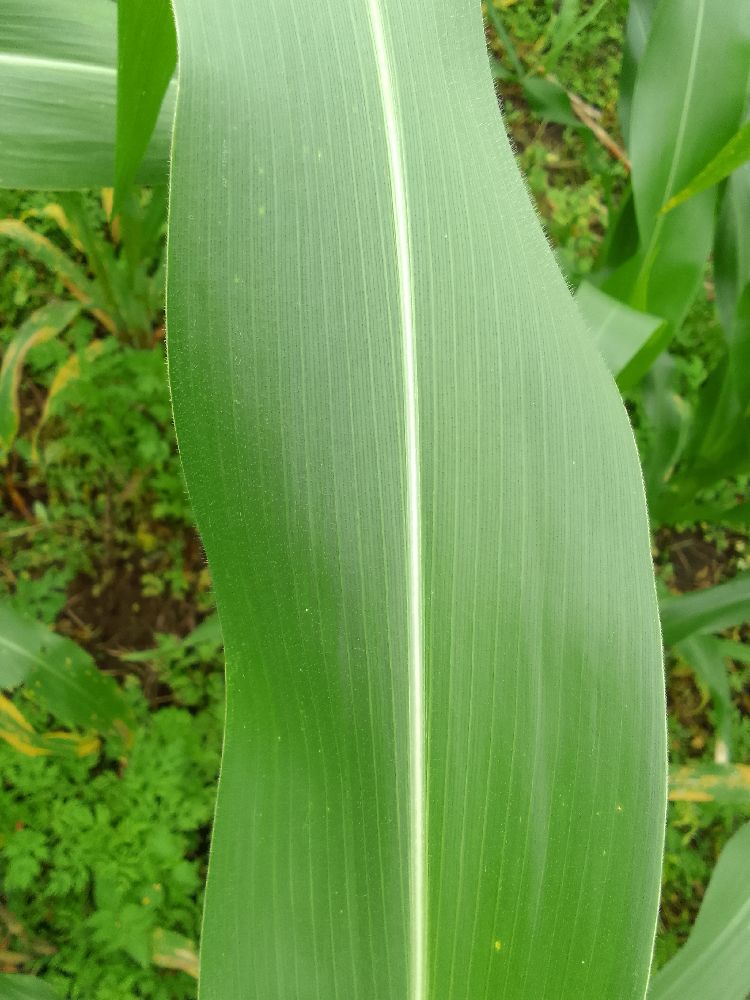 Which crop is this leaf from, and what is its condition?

maize, healthy
